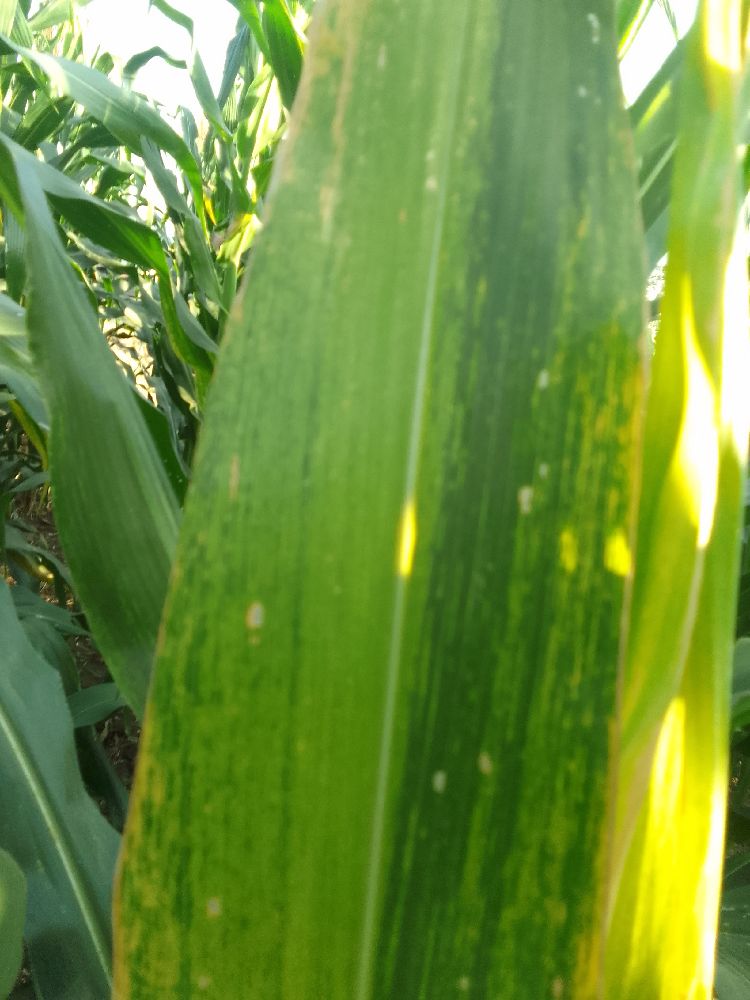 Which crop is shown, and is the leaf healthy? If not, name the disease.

maize, maize lethal necrosis
